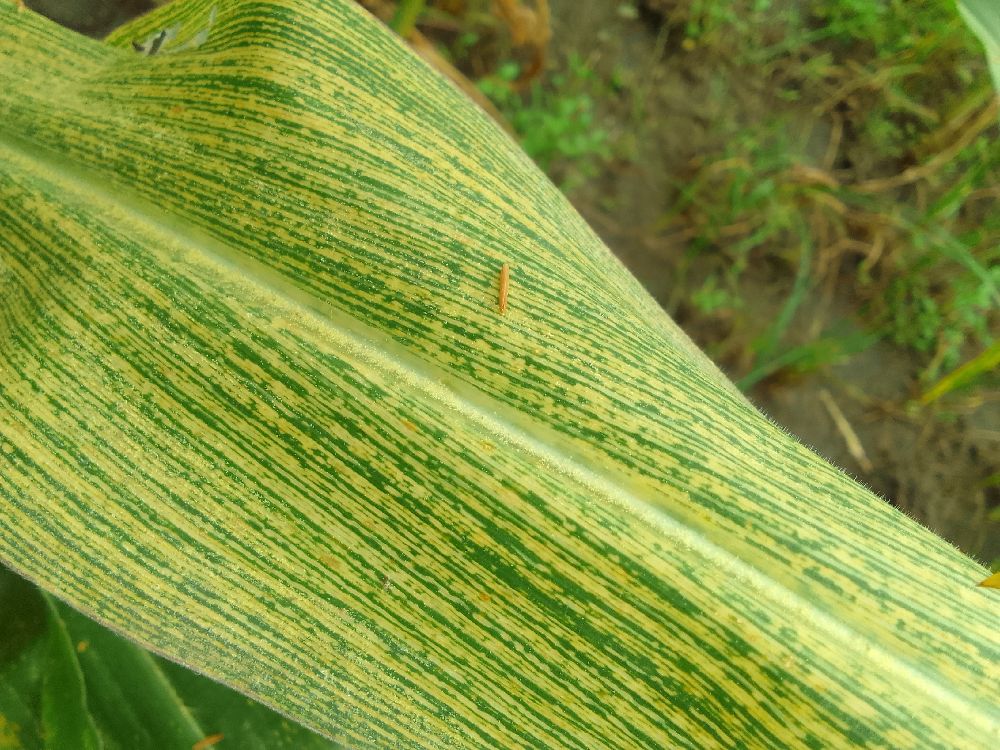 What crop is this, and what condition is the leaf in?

maize, maize streak virus
